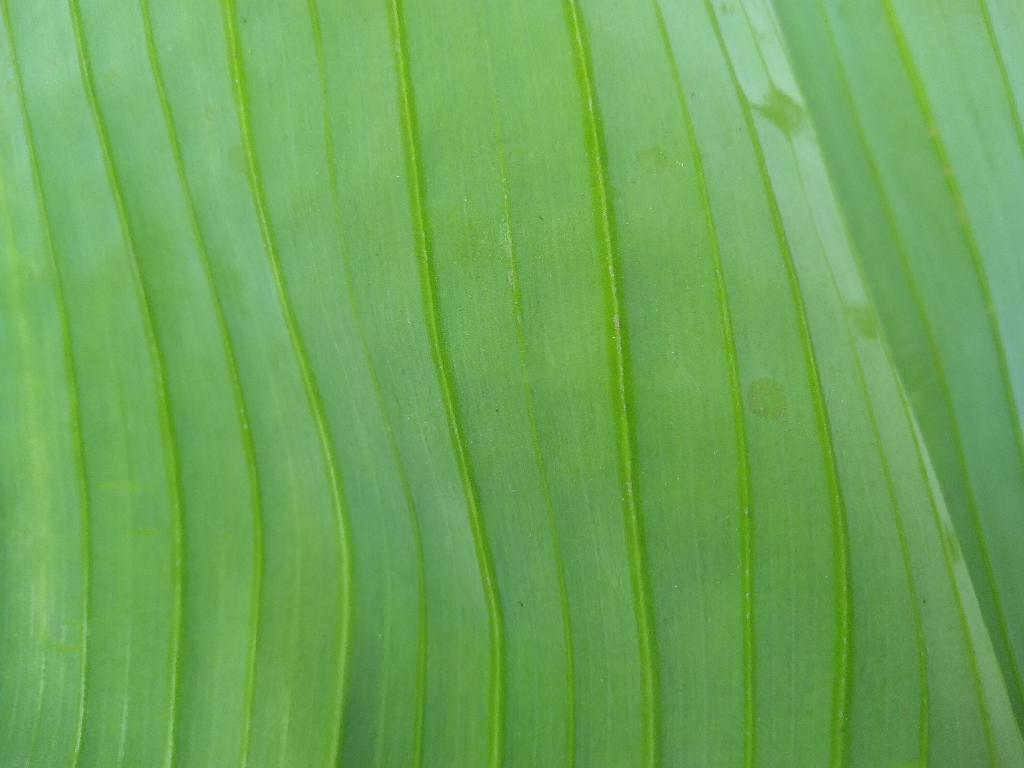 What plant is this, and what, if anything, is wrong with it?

banana, healthy
